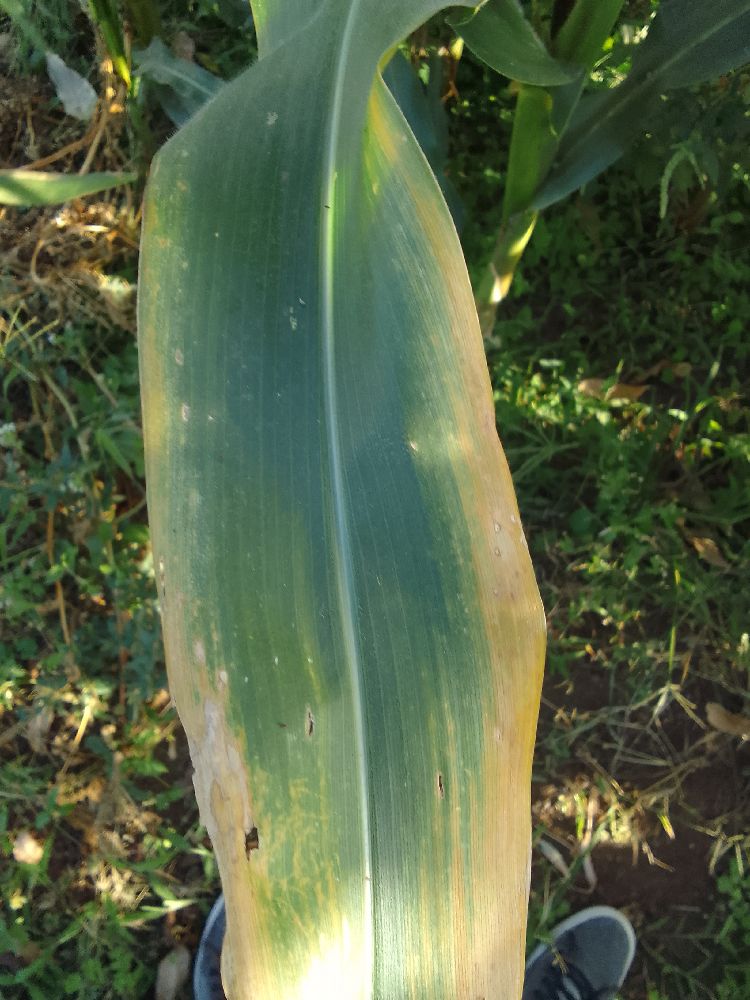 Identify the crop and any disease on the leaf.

maize, maize lethal necrosis
